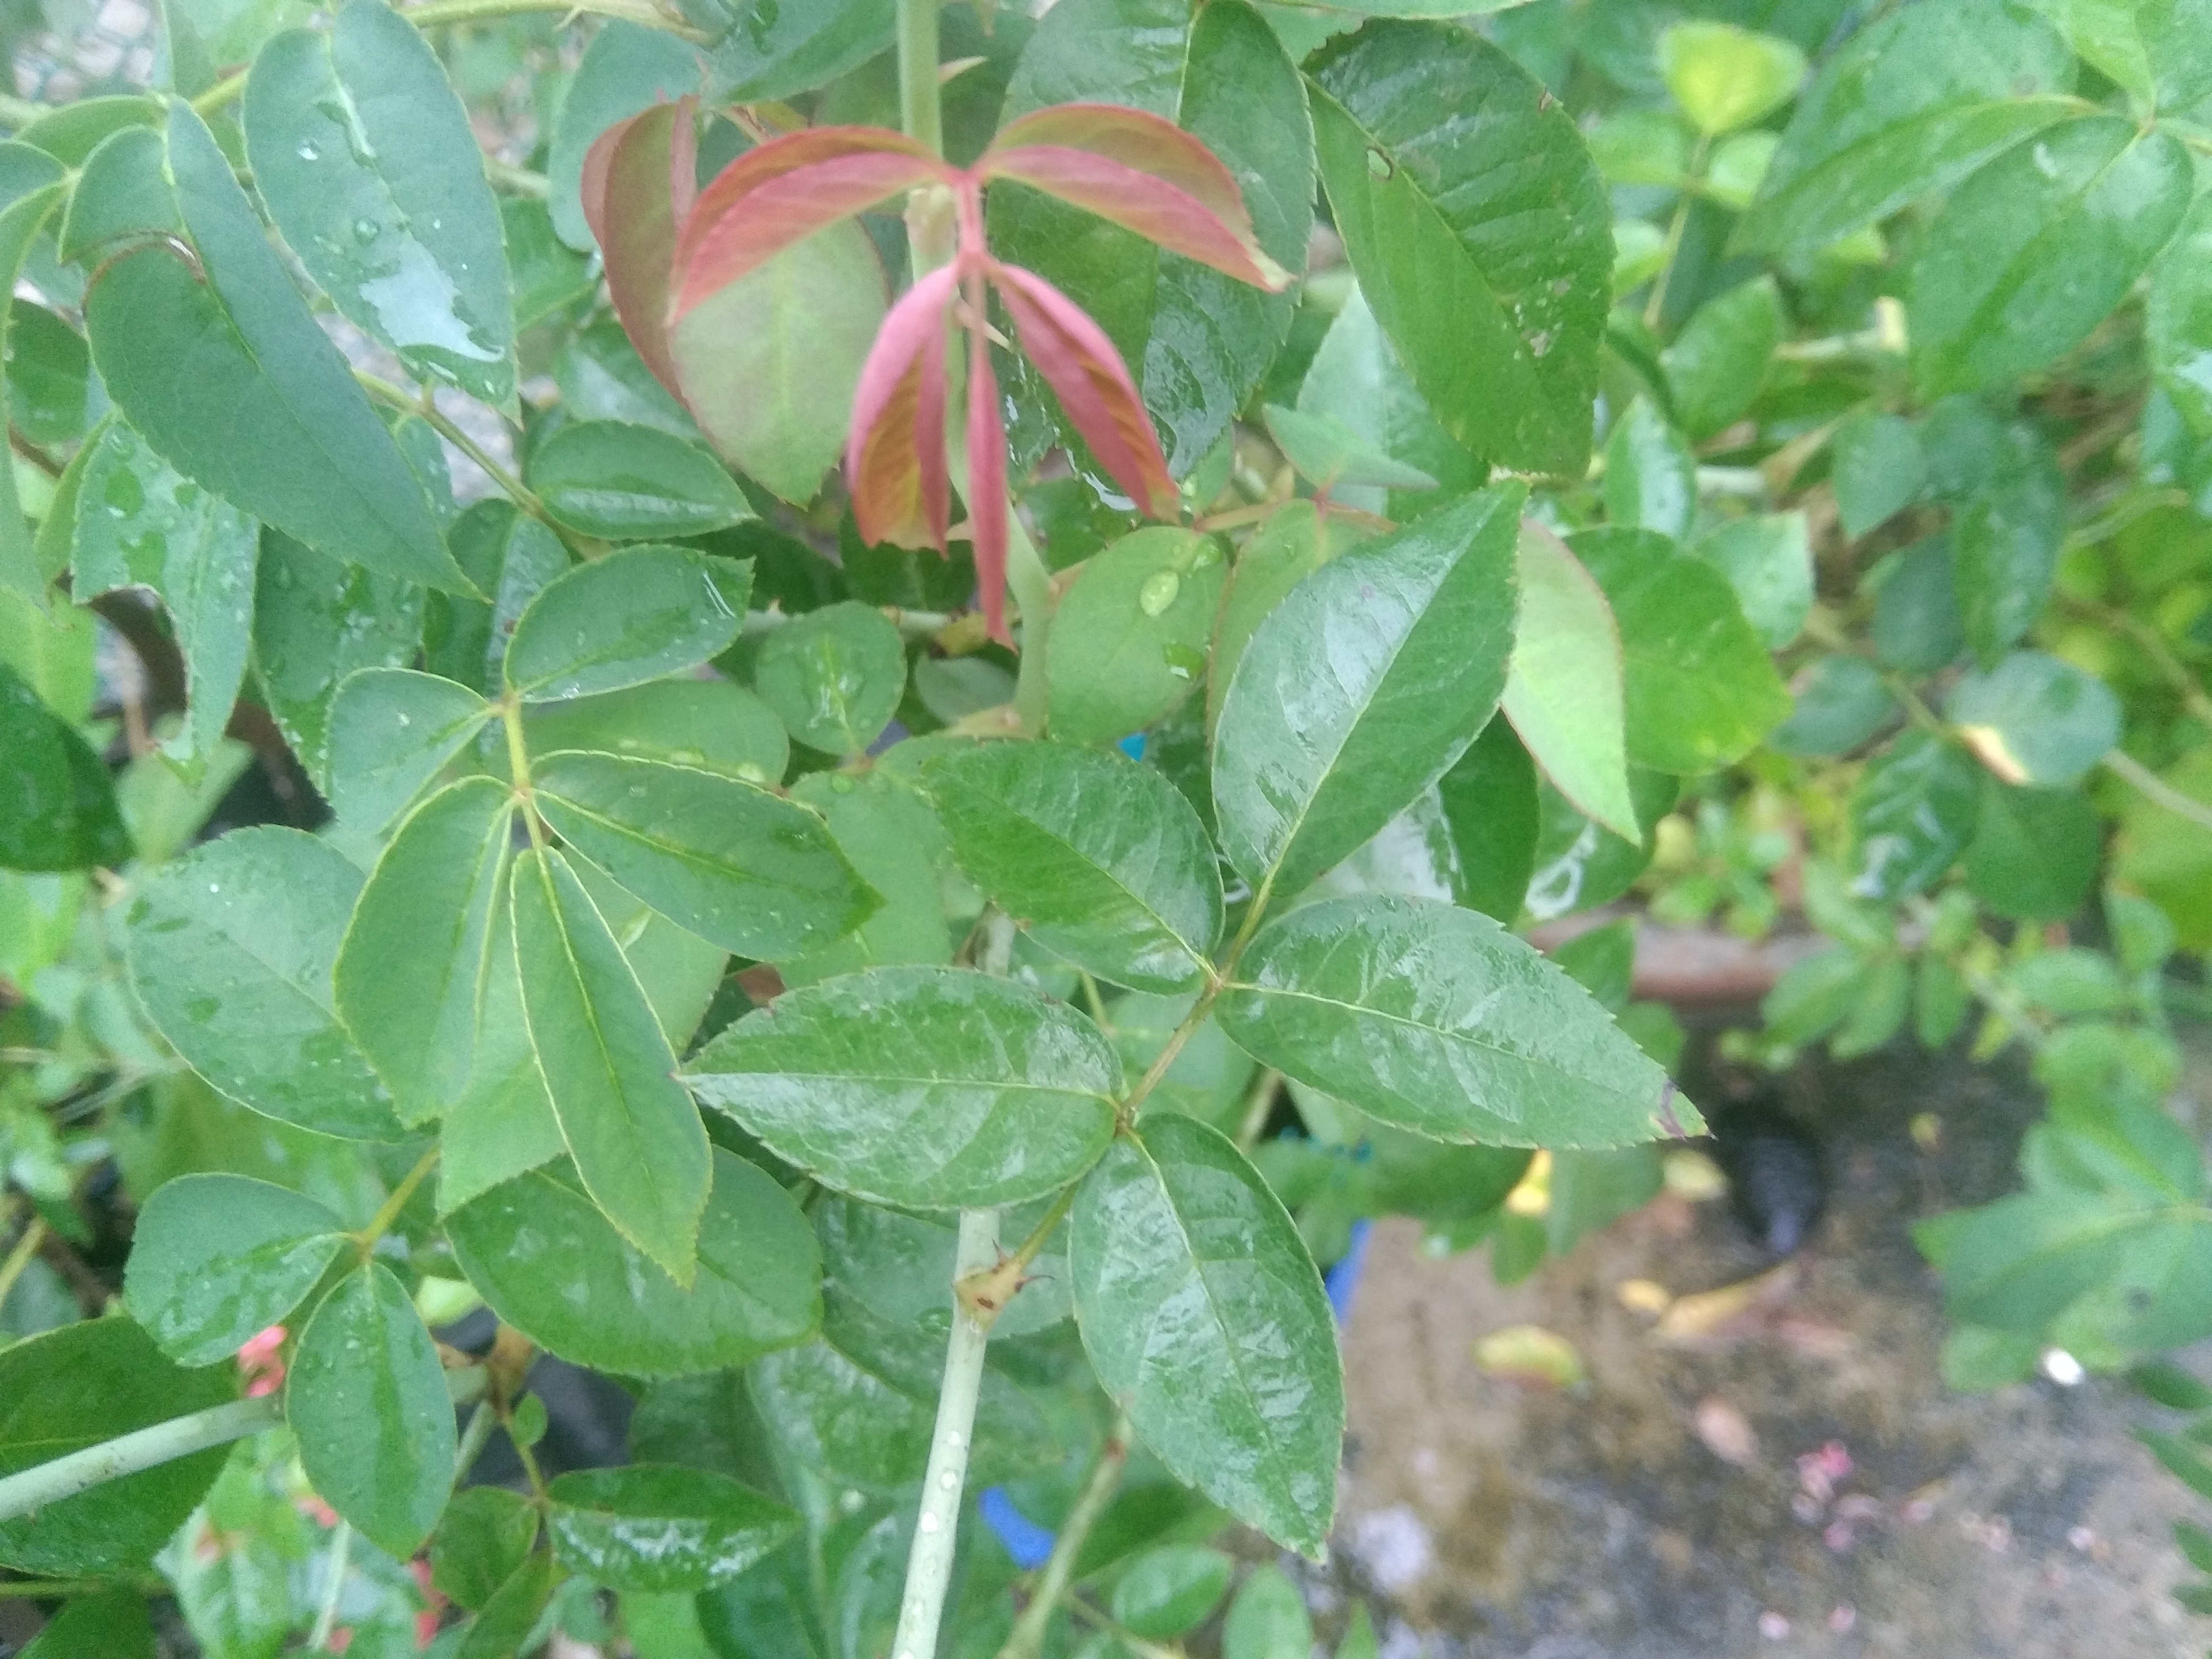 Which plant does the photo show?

rose
